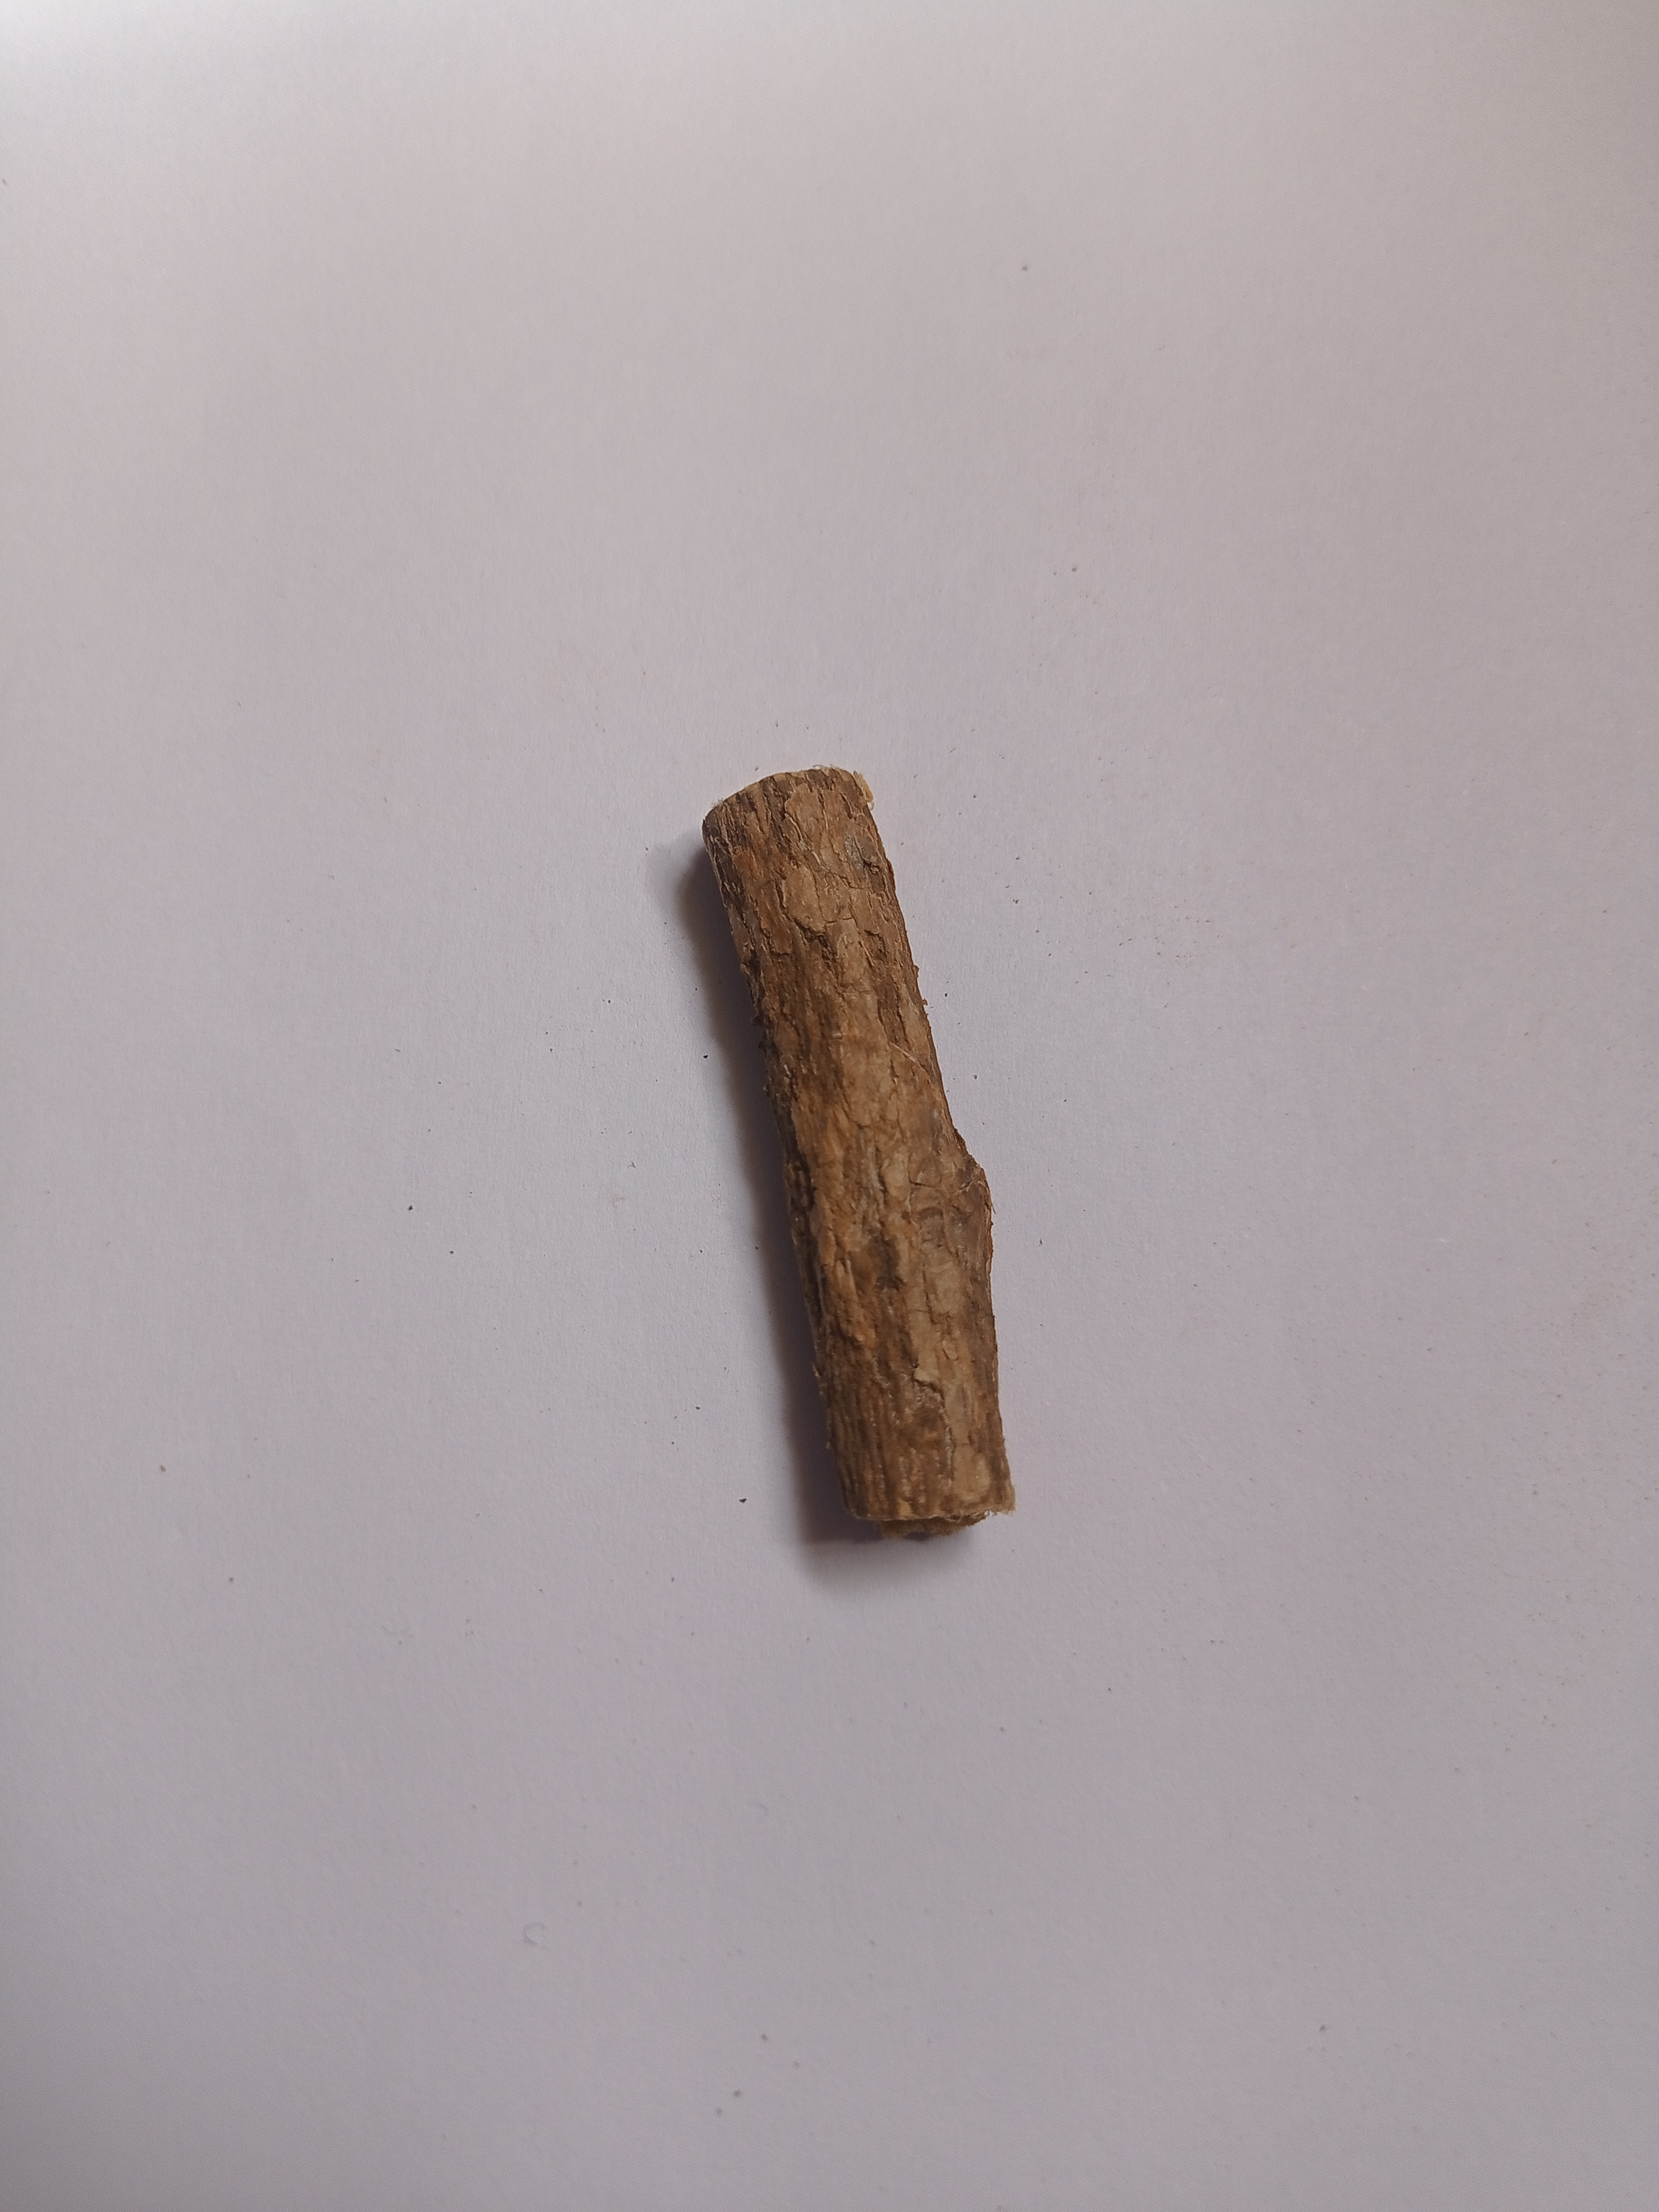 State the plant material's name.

jesthamadh
